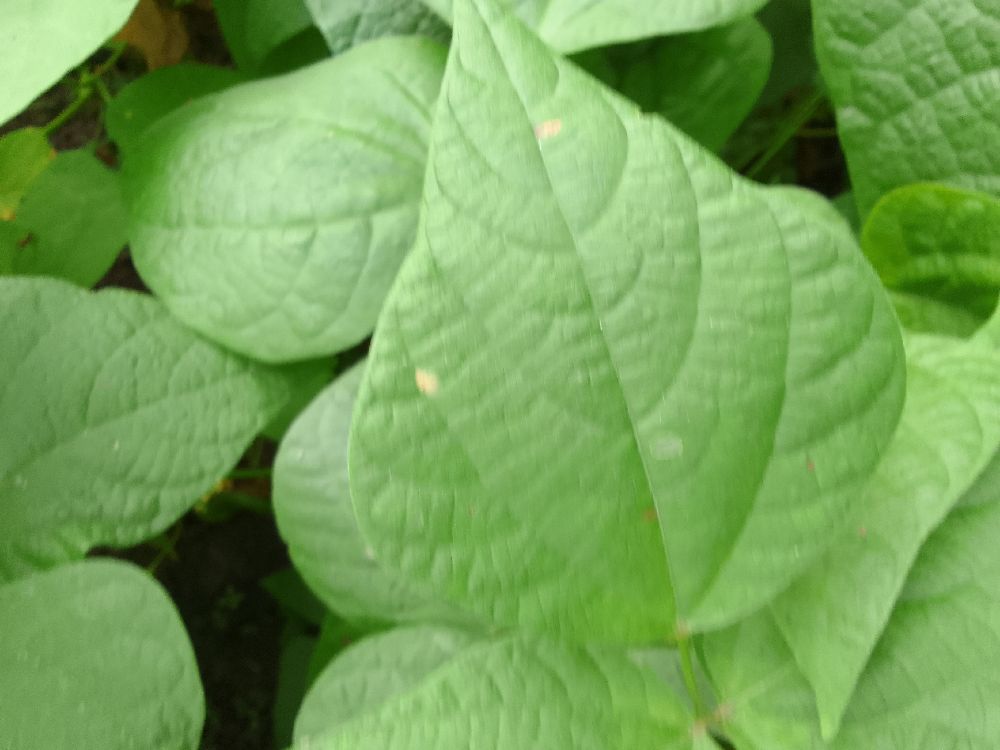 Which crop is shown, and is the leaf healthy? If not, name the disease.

common bean, healthy
